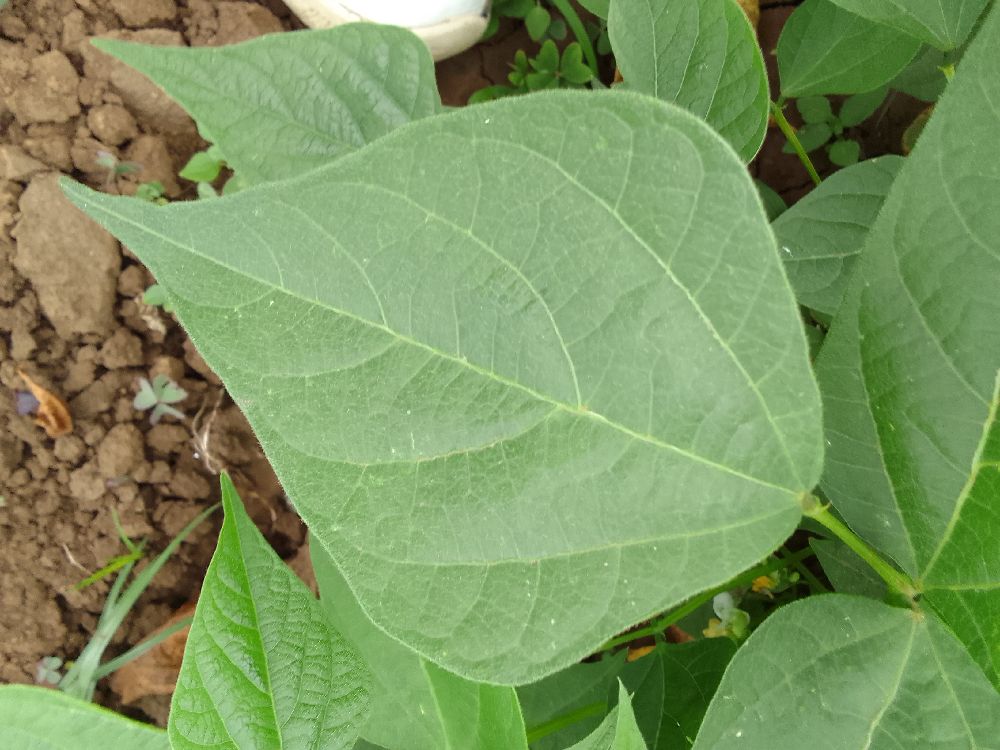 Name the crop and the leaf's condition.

common bean, healthy
